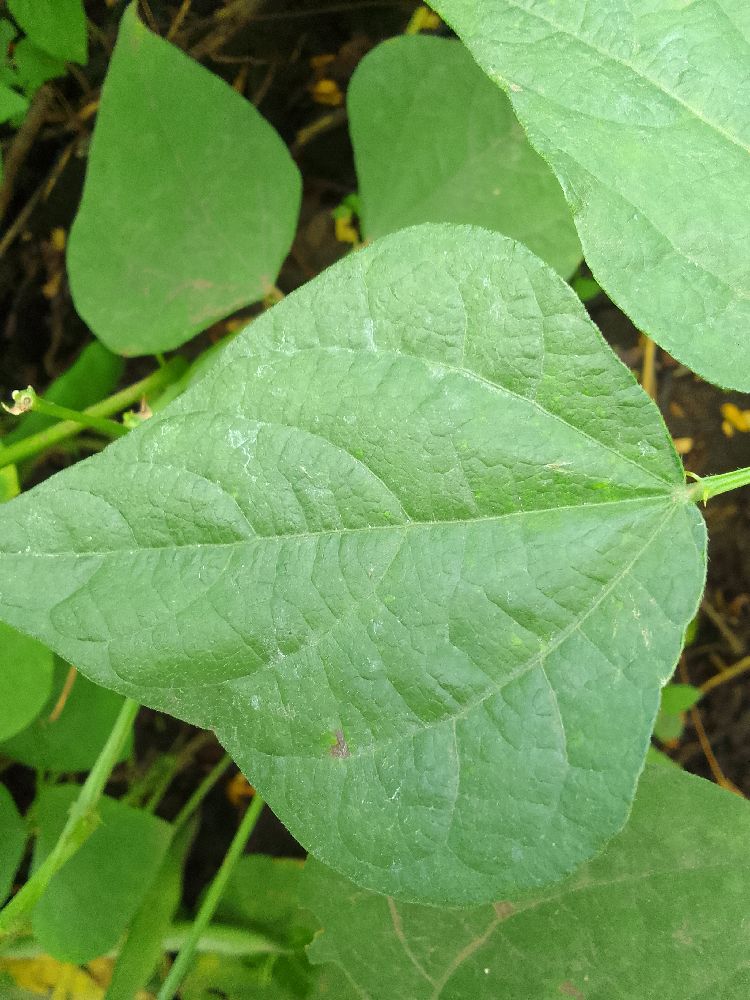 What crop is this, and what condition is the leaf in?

common bean, healthy
